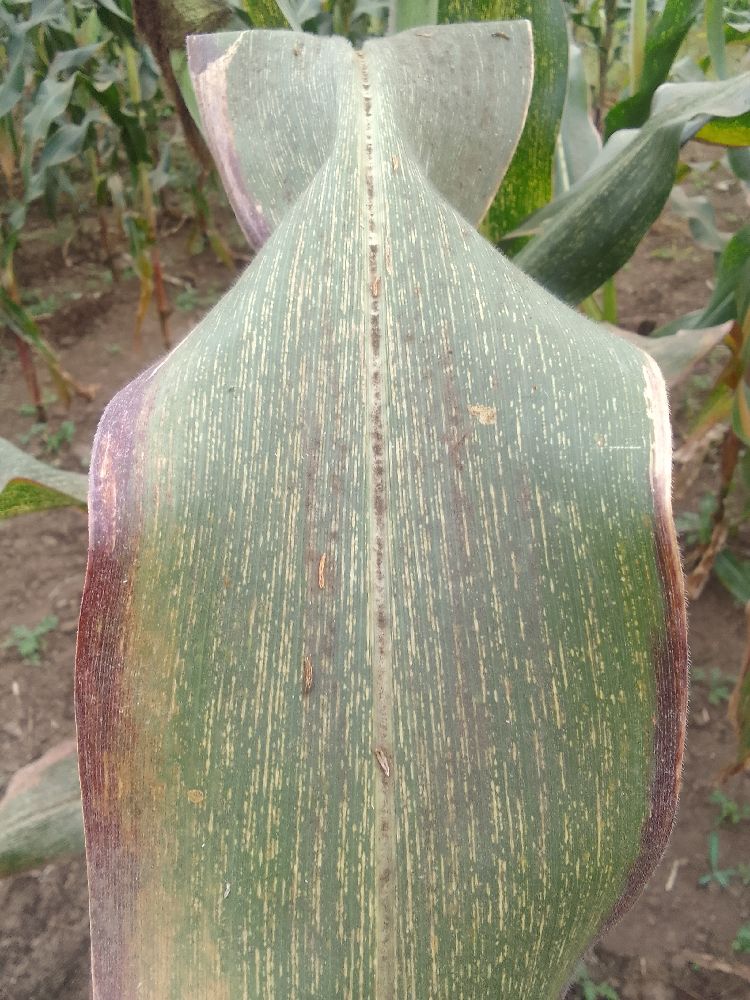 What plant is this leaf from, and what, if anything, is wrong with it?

maize, maize streak virus
